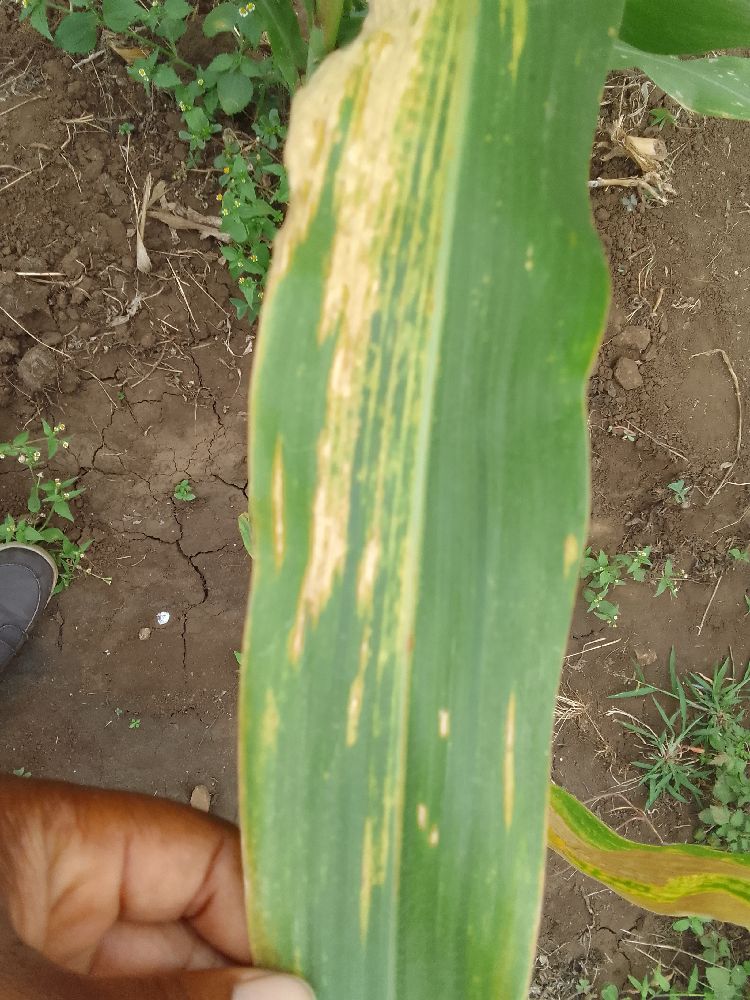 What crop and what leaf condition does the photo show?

maize, maize lethal necrosis
